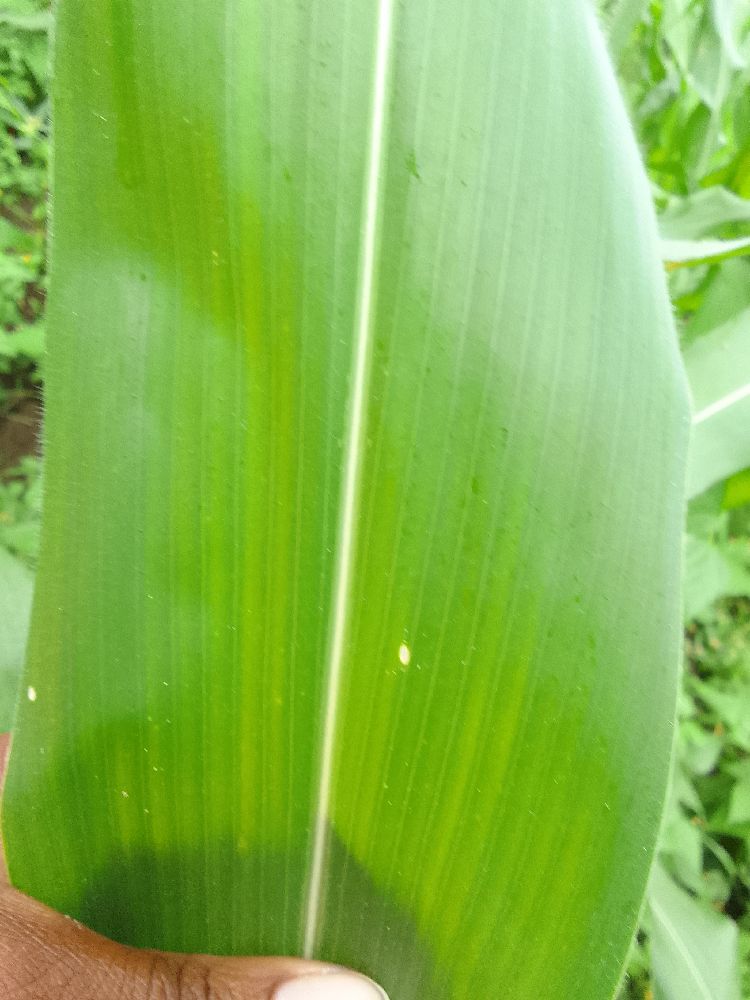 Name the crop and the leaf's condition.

maize, healthy
